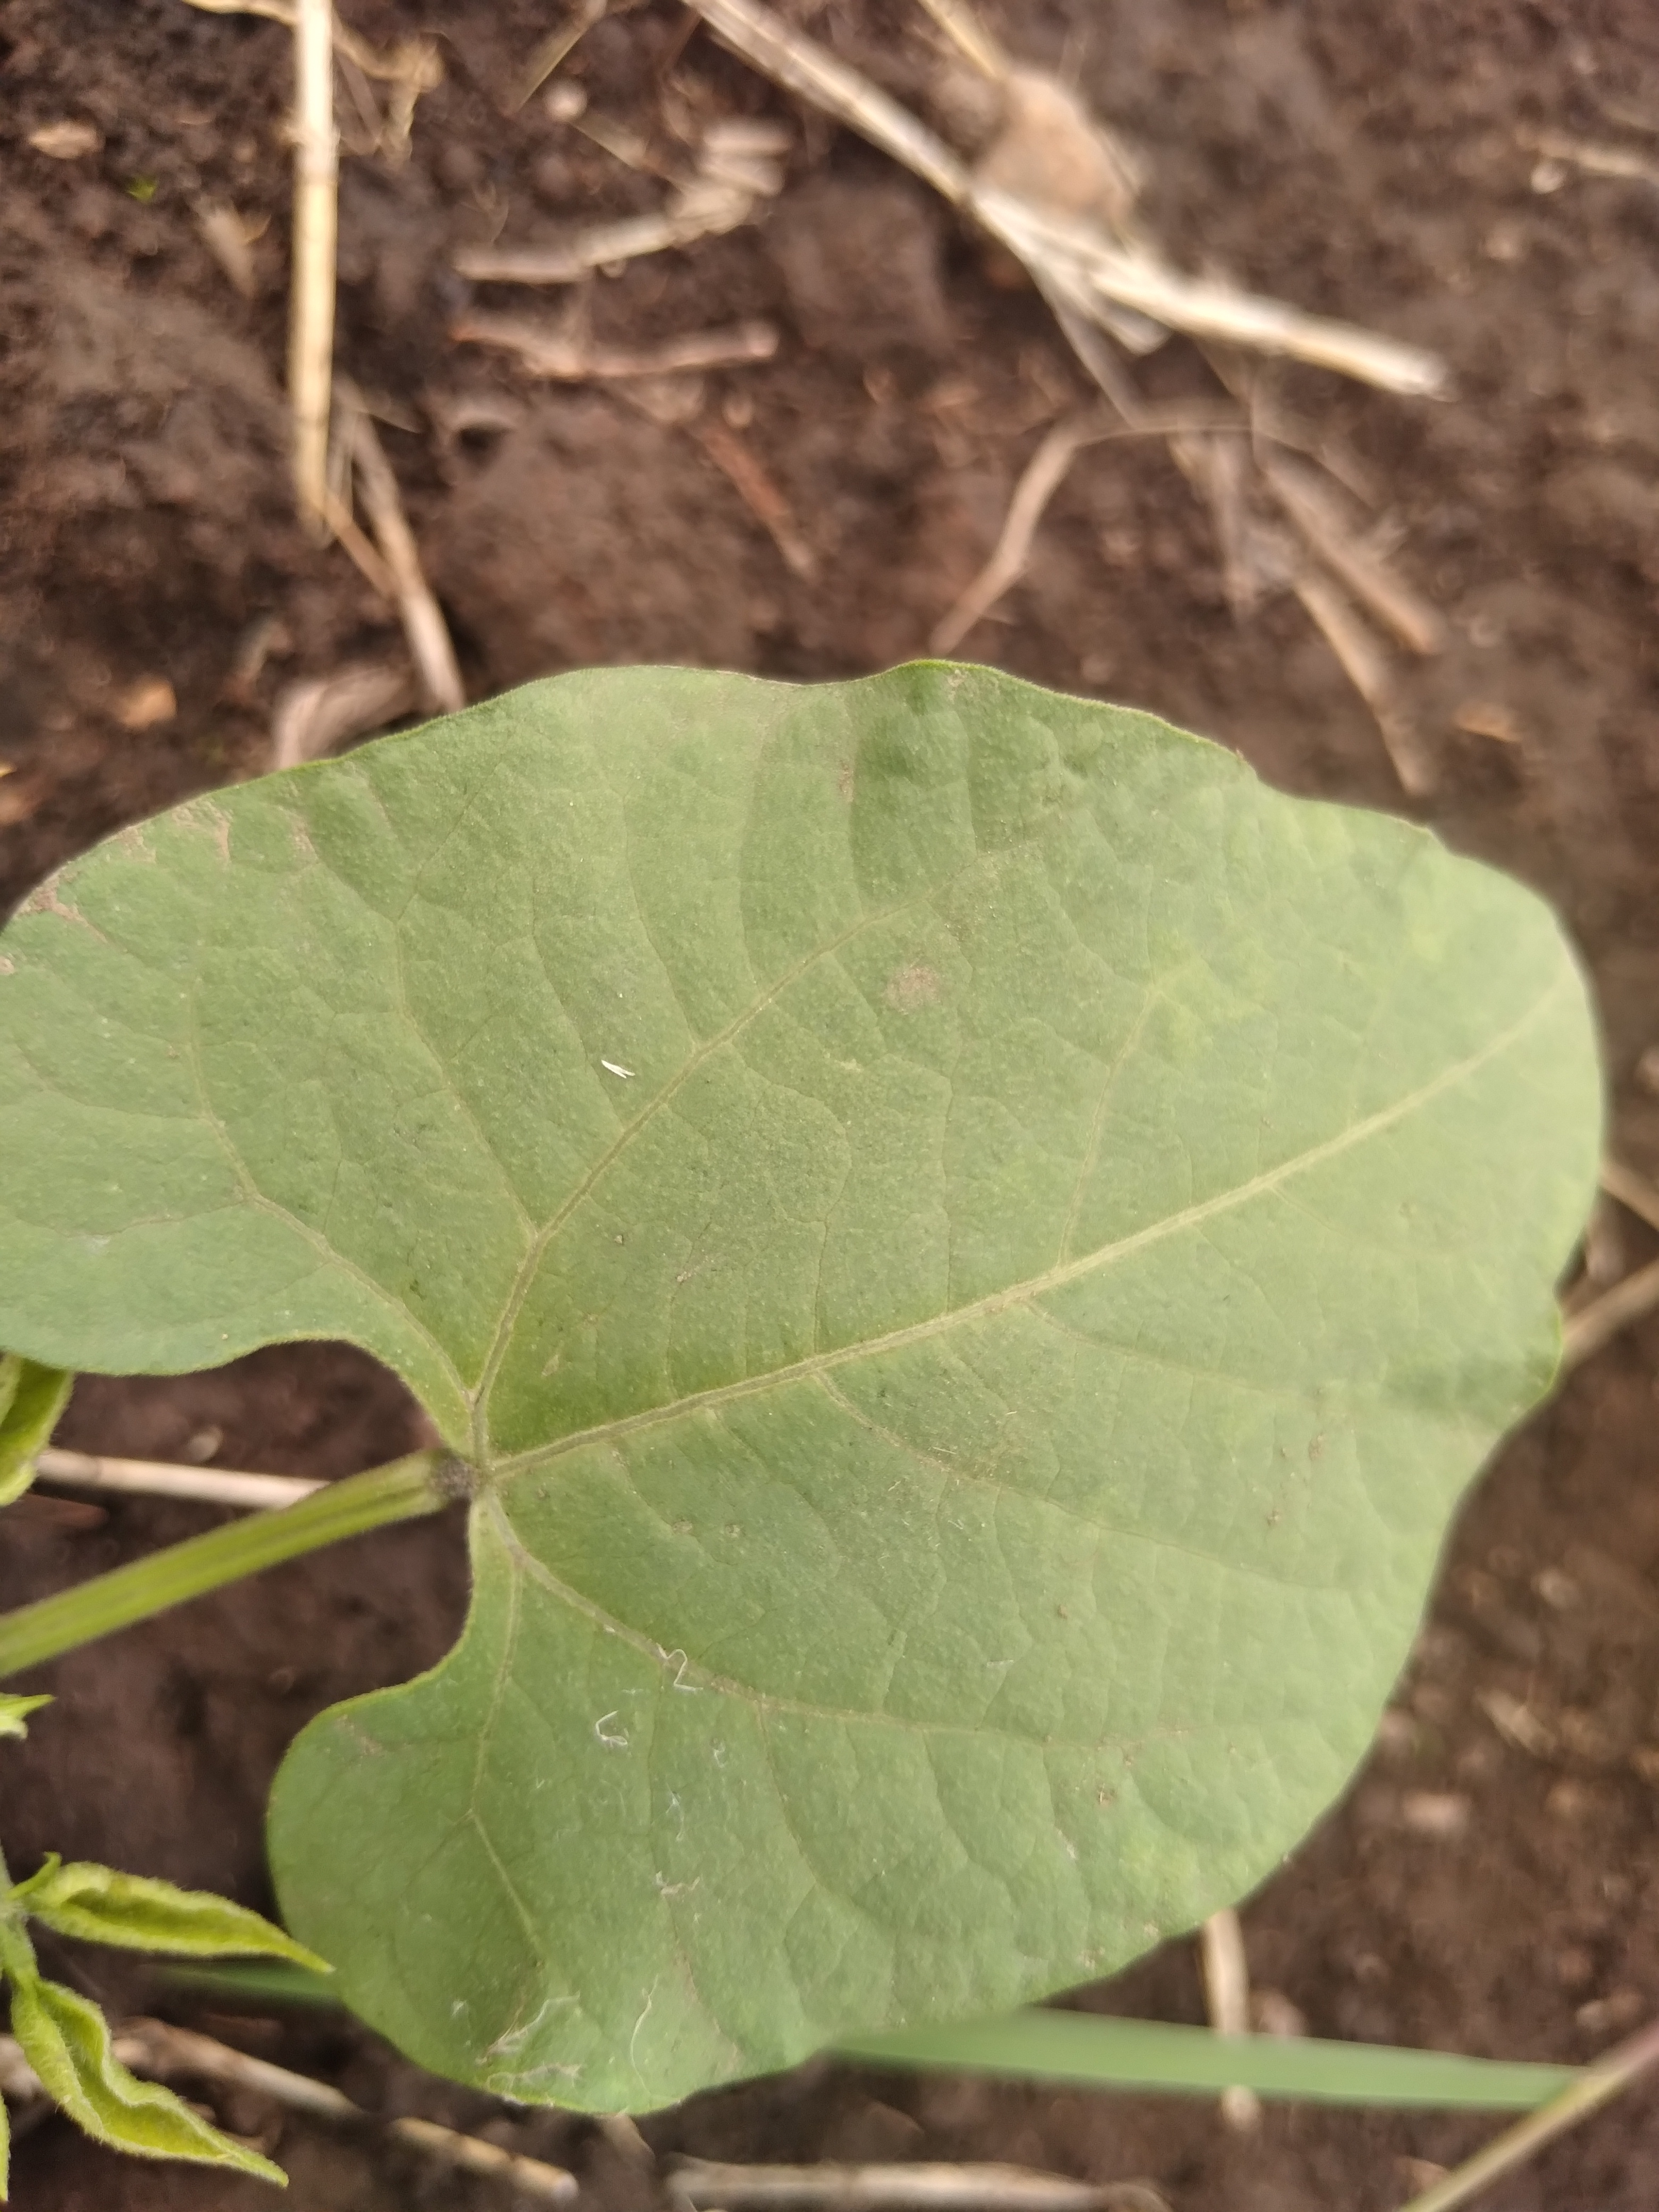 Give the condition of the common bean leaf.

healthy
